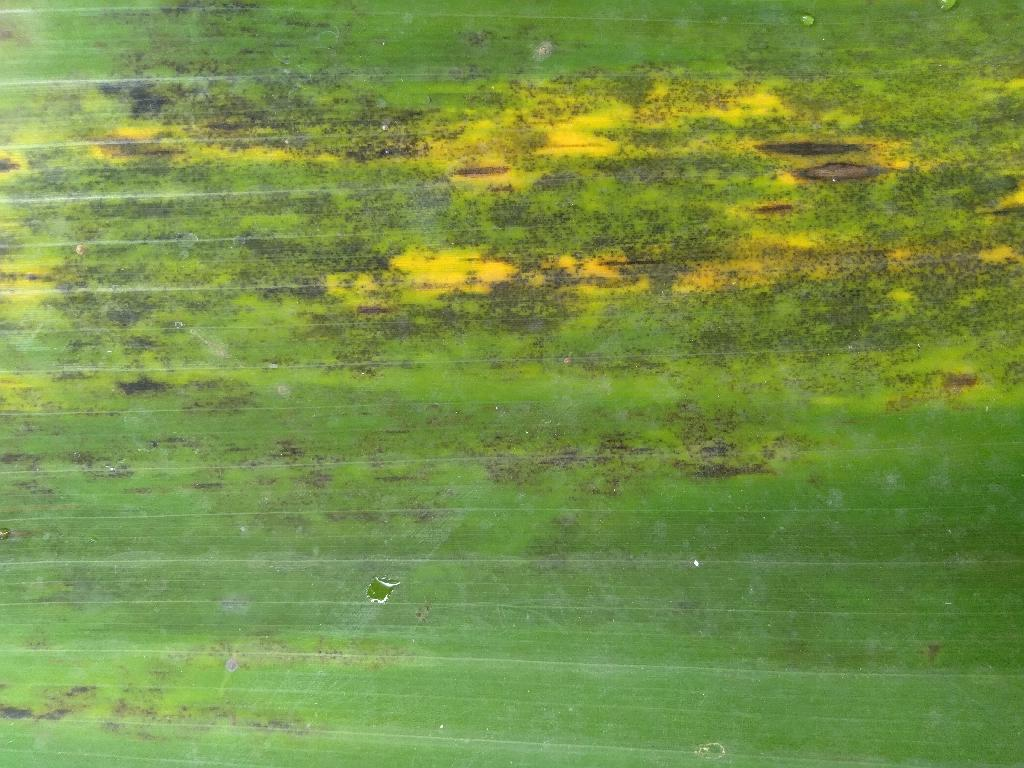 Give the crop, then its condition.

banana, black sigatoka
